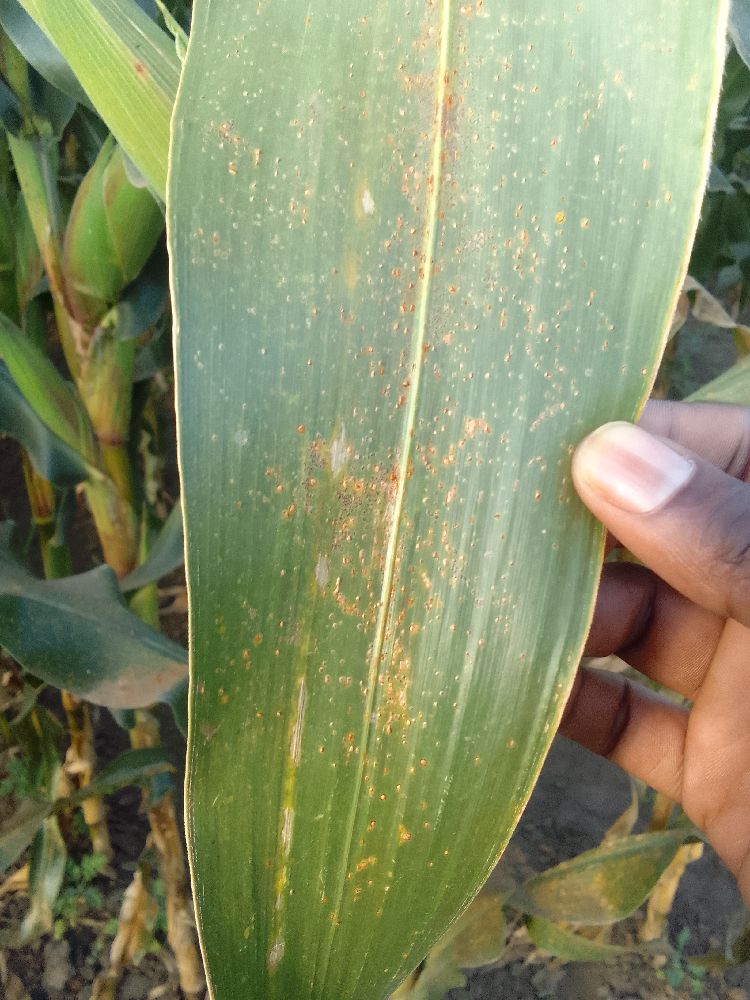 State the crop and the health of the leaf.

maize, maize lethal necrosis
